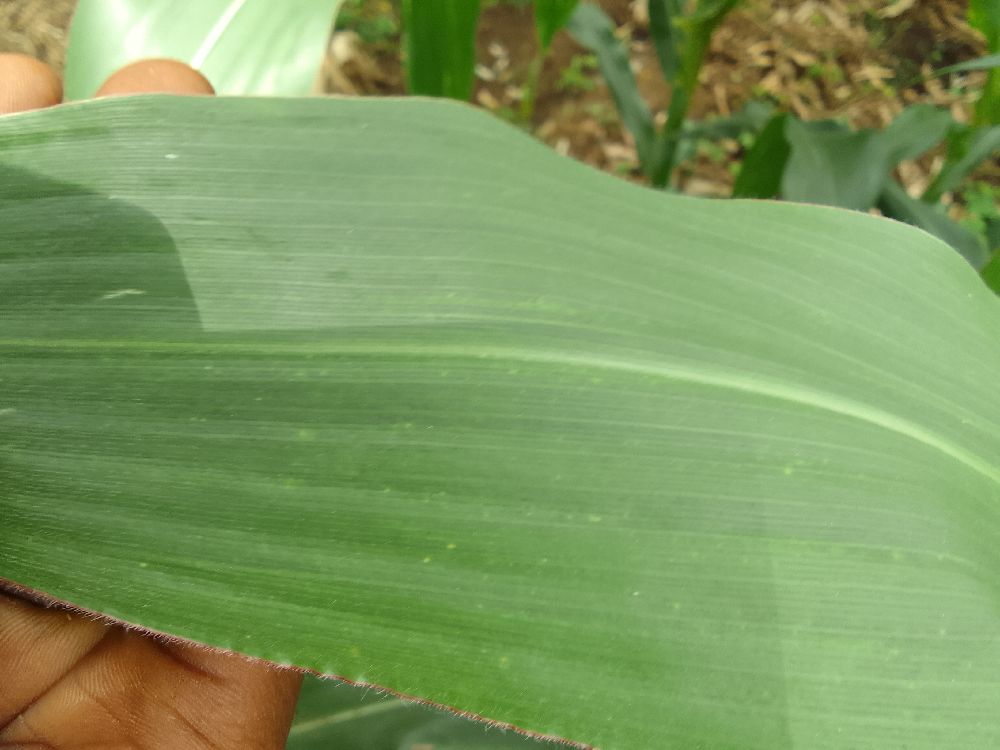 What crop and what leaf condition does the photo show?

maize, healthy
